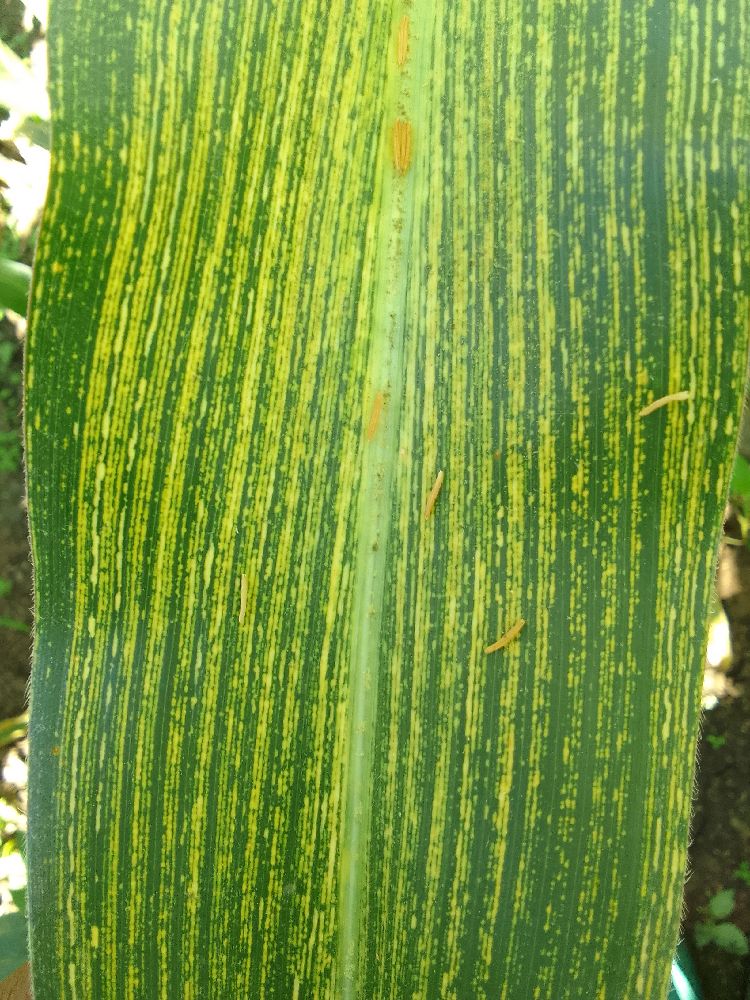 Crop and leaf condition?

maize, maize streak virus
